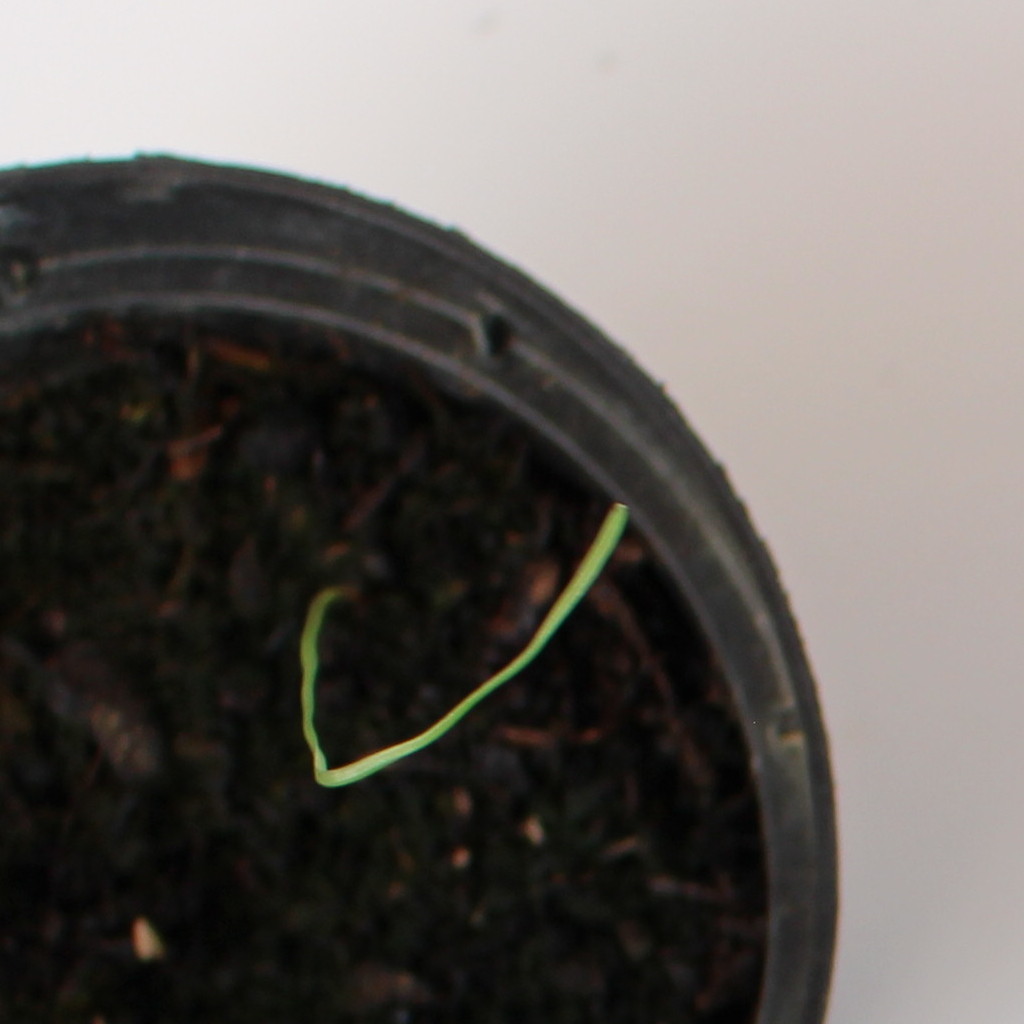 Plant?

Lolium multiflorum
